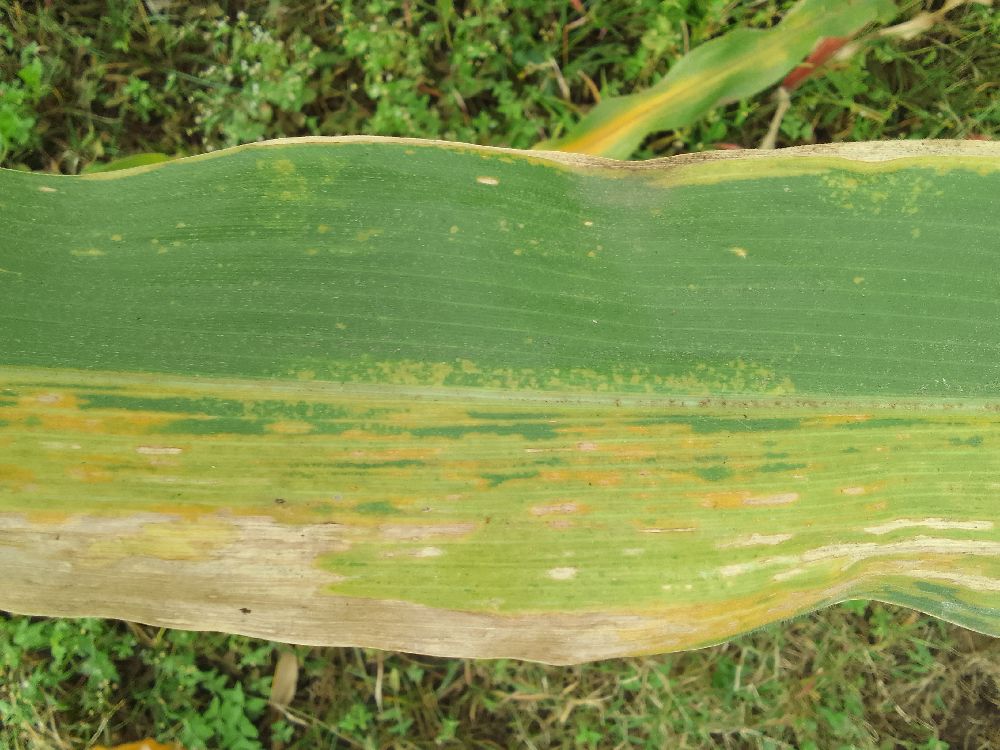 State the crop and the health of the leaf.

maize, maize lethal necrosis
